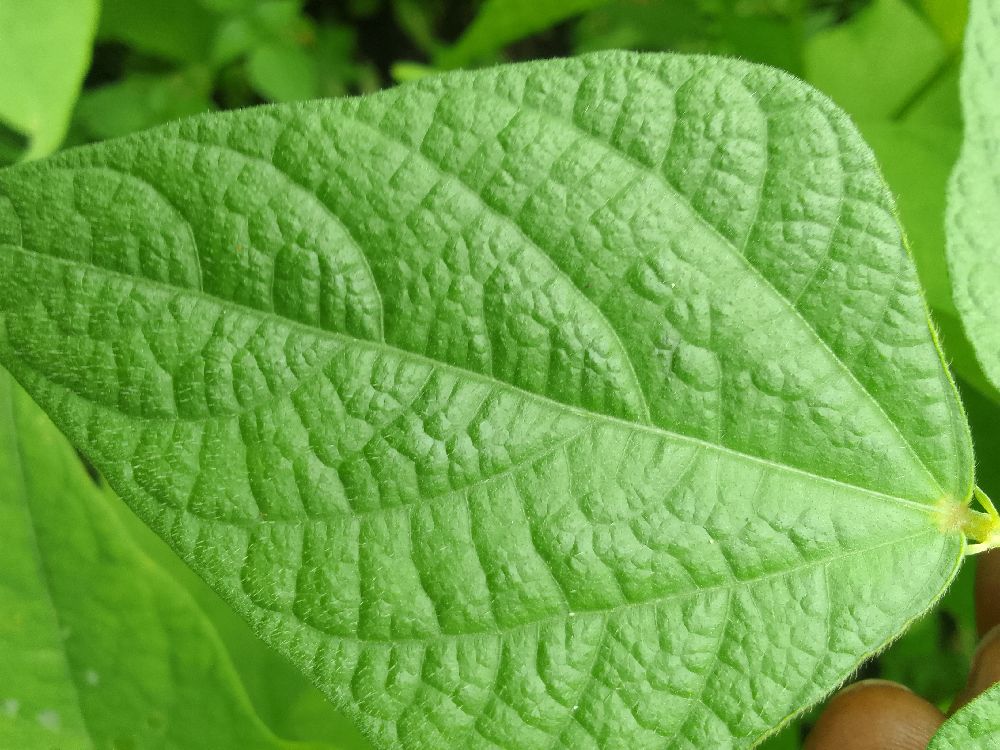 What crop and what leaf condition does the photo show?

common bean, healthy
